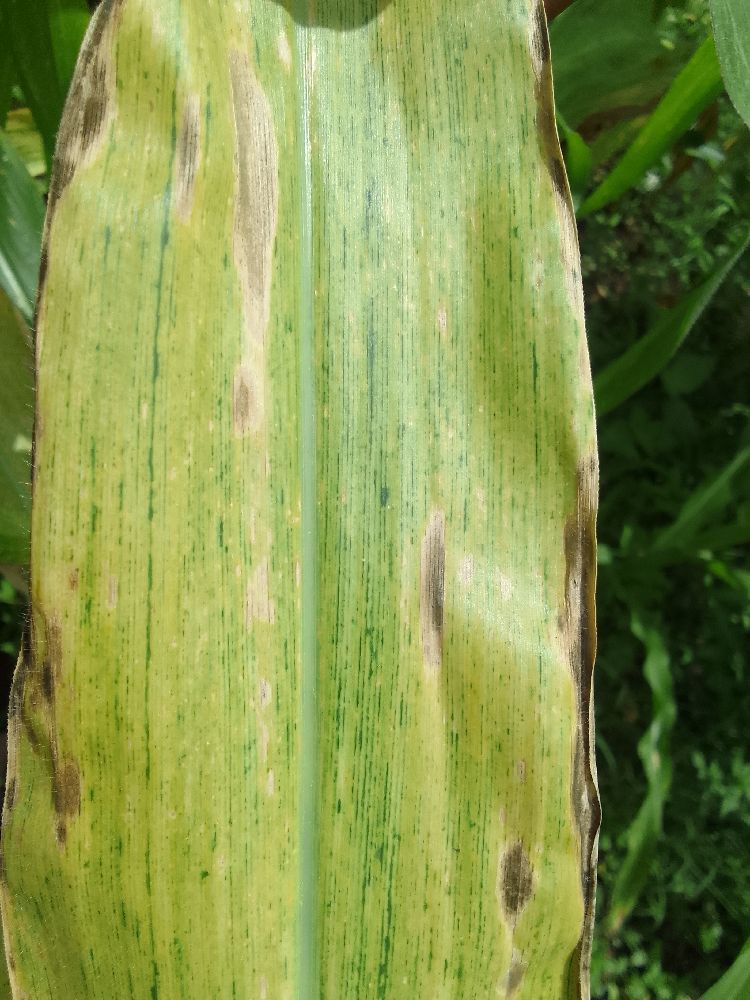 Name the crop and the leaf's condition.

maize, maize lethal necrosis
